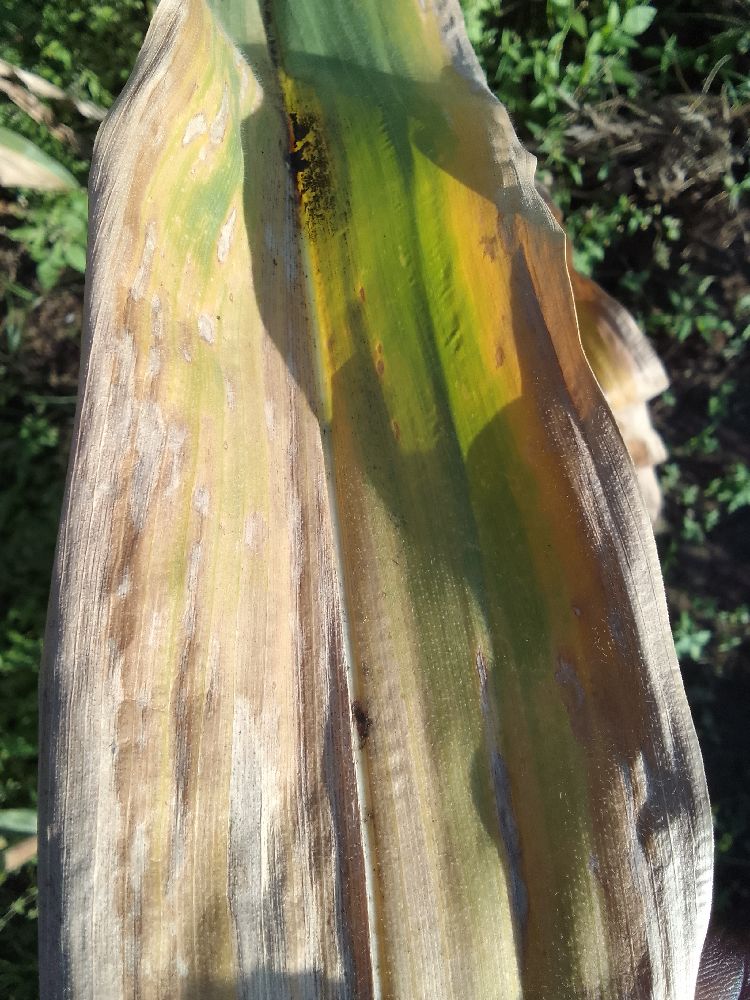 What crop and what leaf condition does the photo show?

maize, maize lethal necrosis
